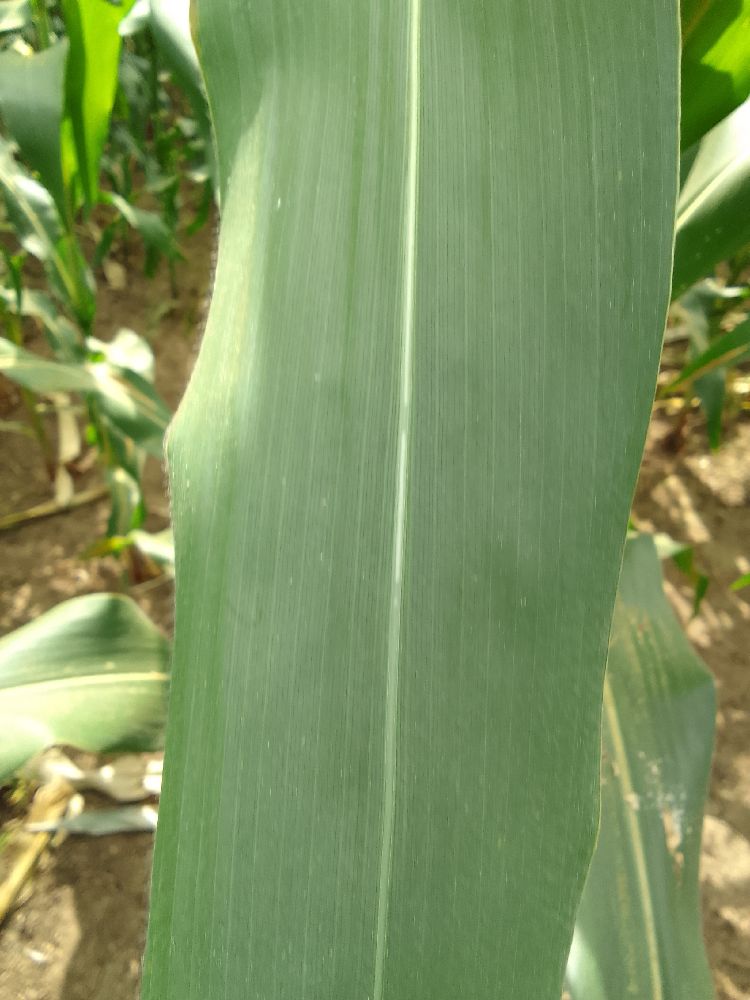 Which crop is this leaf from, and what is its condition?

maize, healthy
